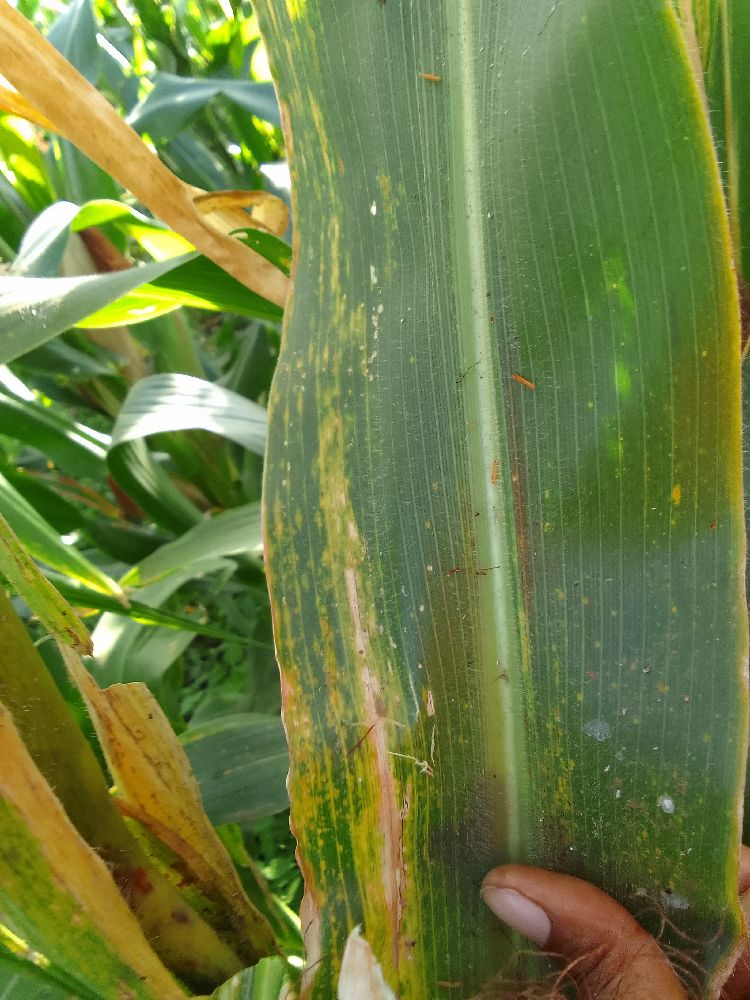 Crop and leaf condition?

maize, maize lethal necrosis
